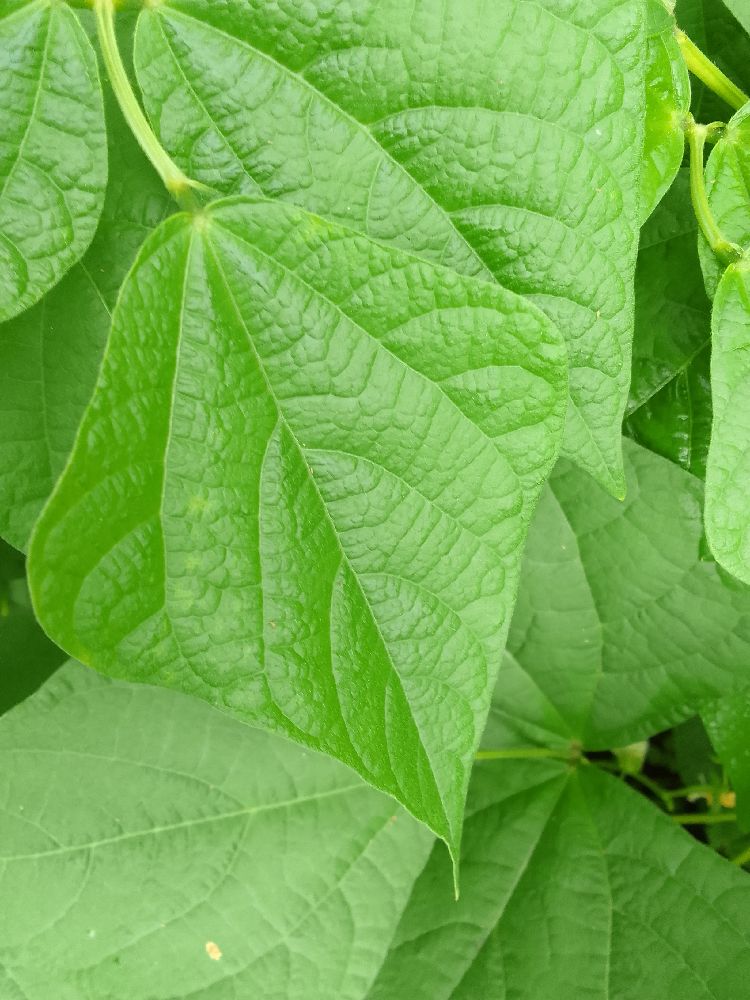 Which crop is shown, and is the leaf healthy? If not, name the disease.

common bean, healthy
